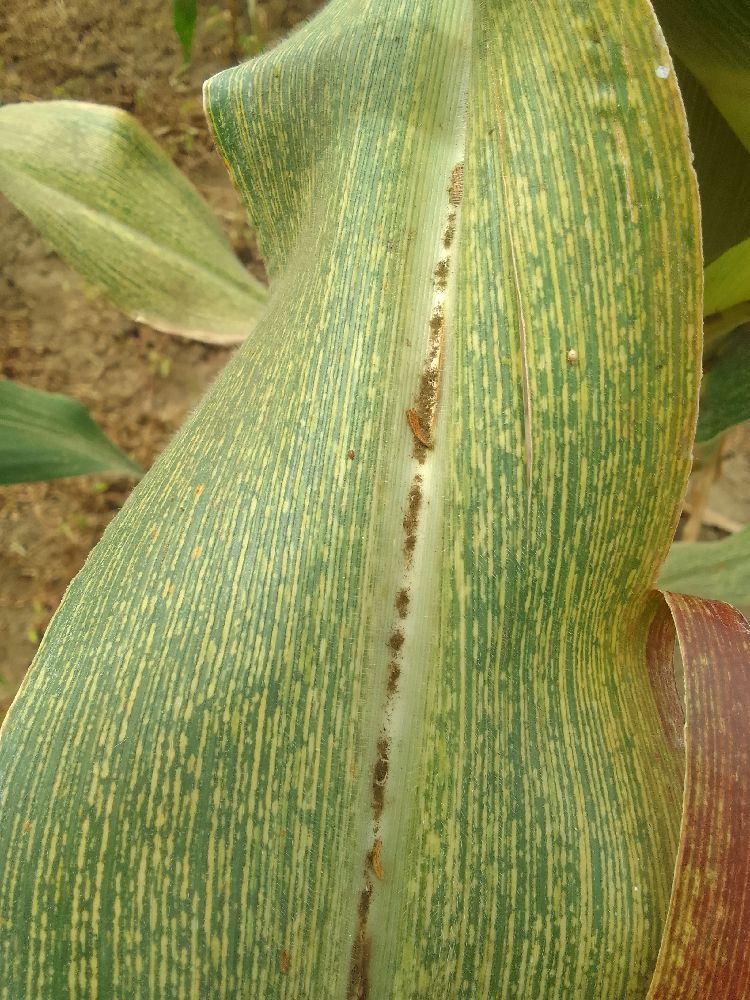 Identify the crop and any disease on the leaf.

maize, maize streak virus
